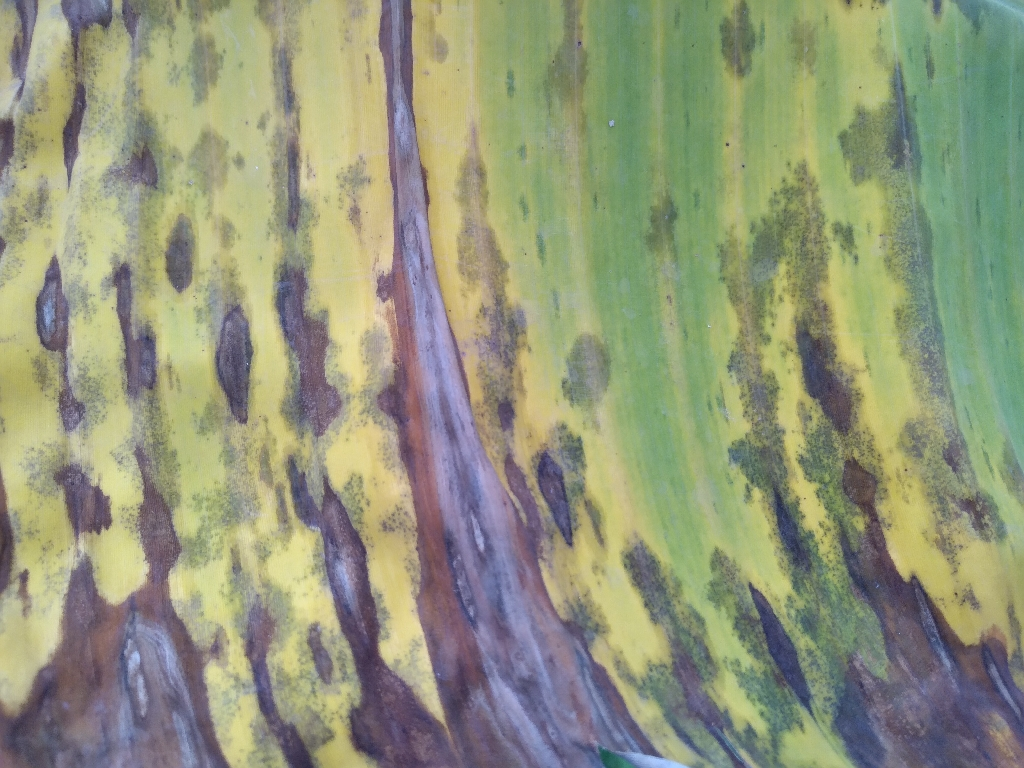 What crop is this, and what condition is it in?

banana, black sigatoka
